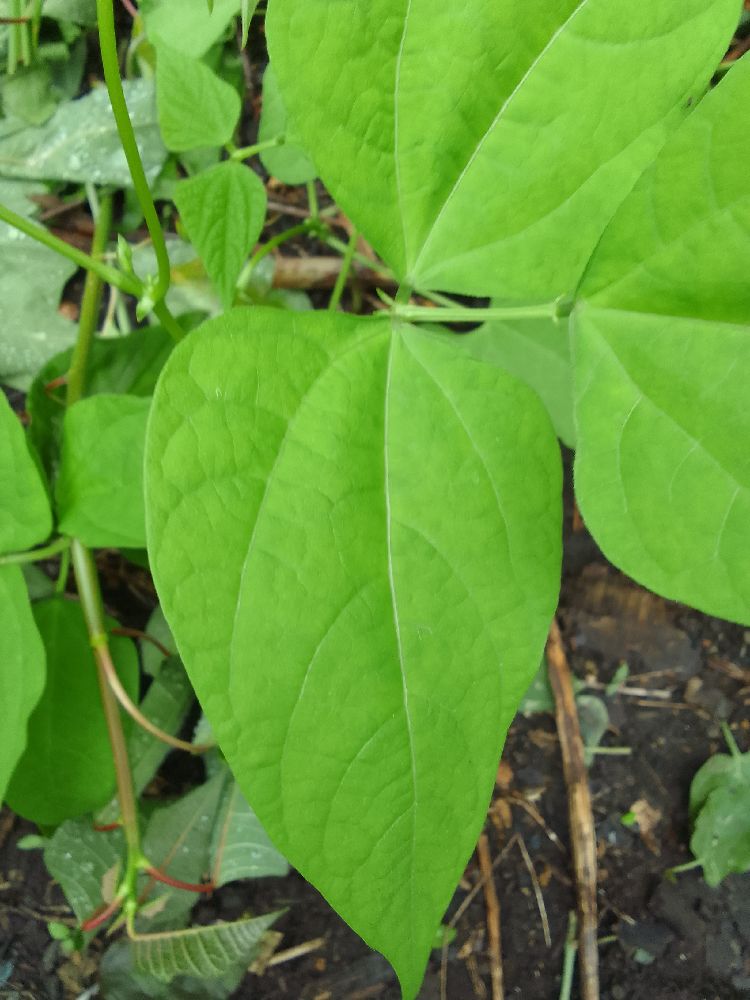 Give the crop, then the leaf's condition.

common bean, healthy
